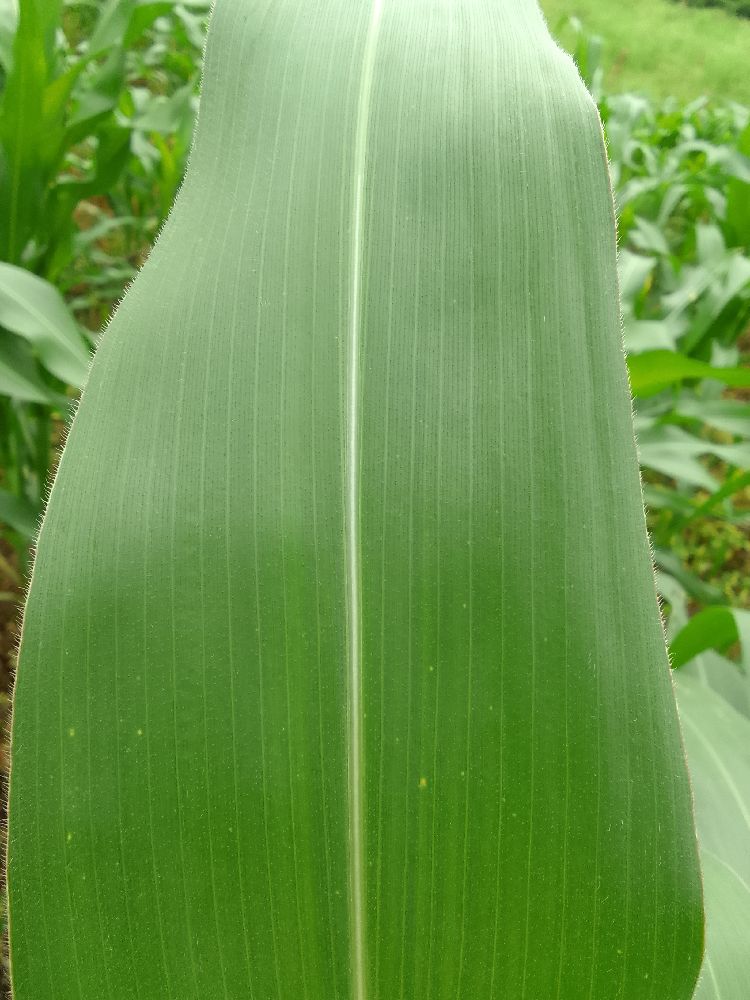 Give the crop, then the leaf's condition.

maize, healthy
